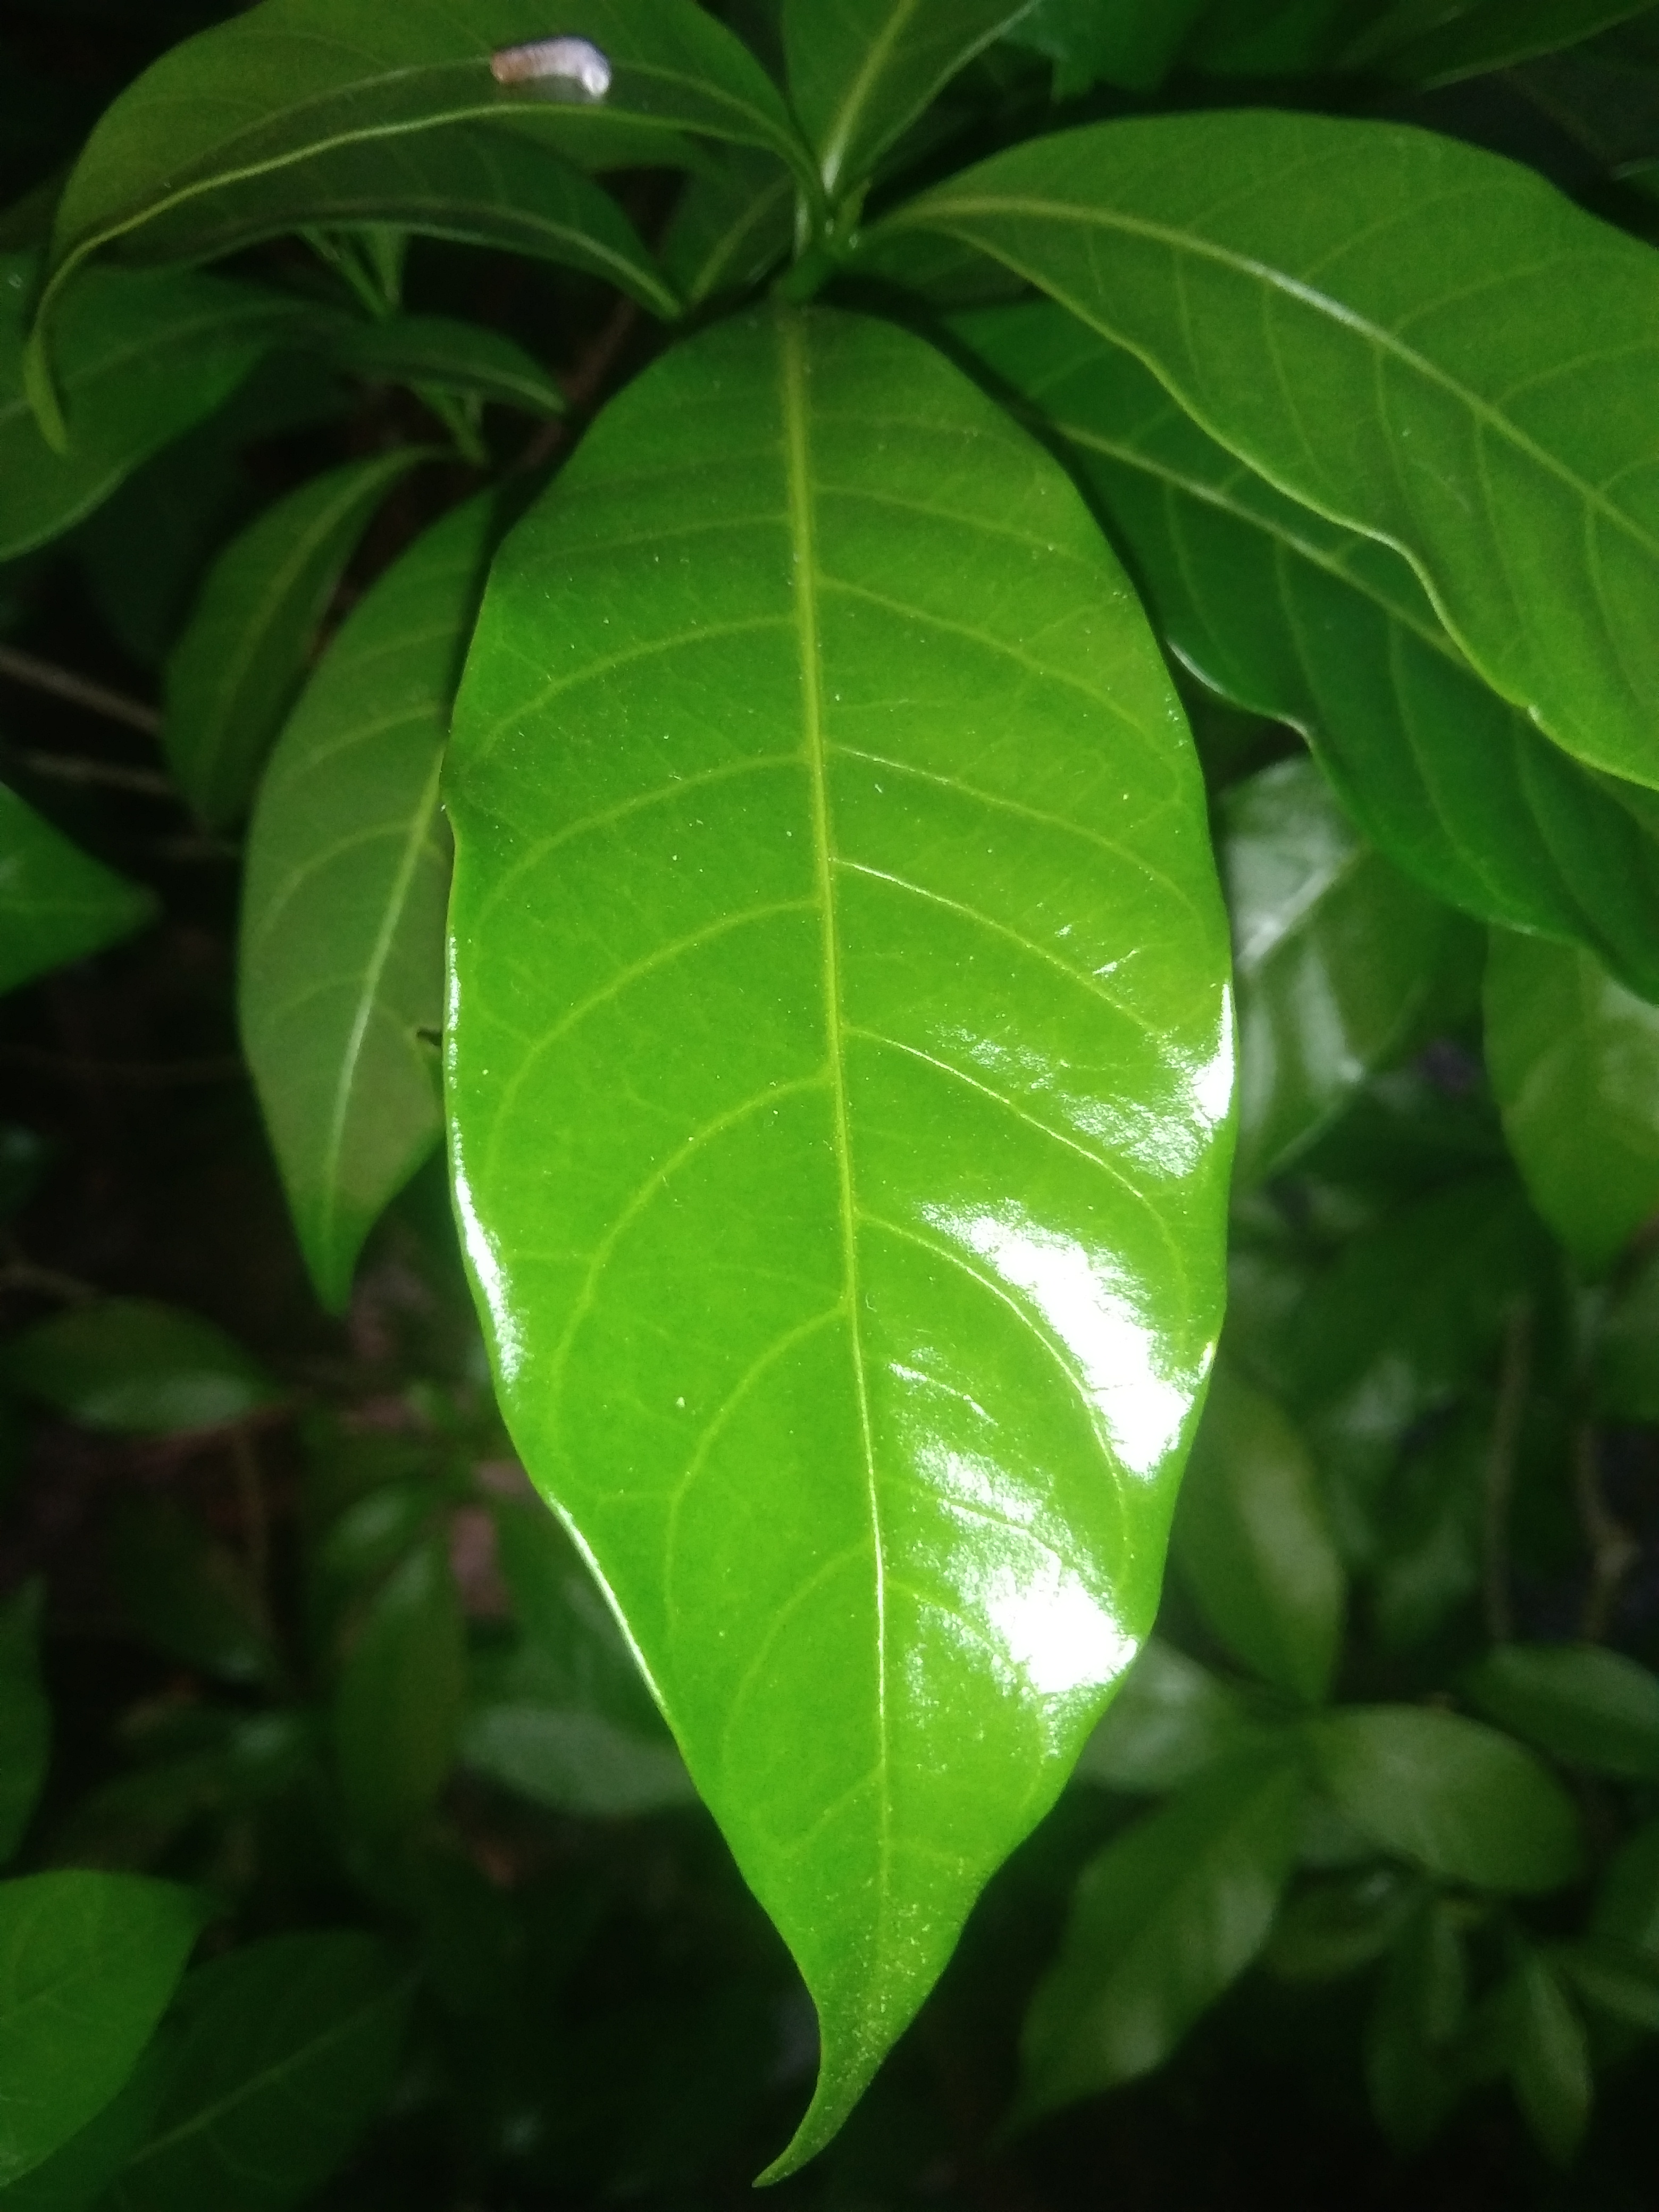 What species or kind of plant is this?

togor
